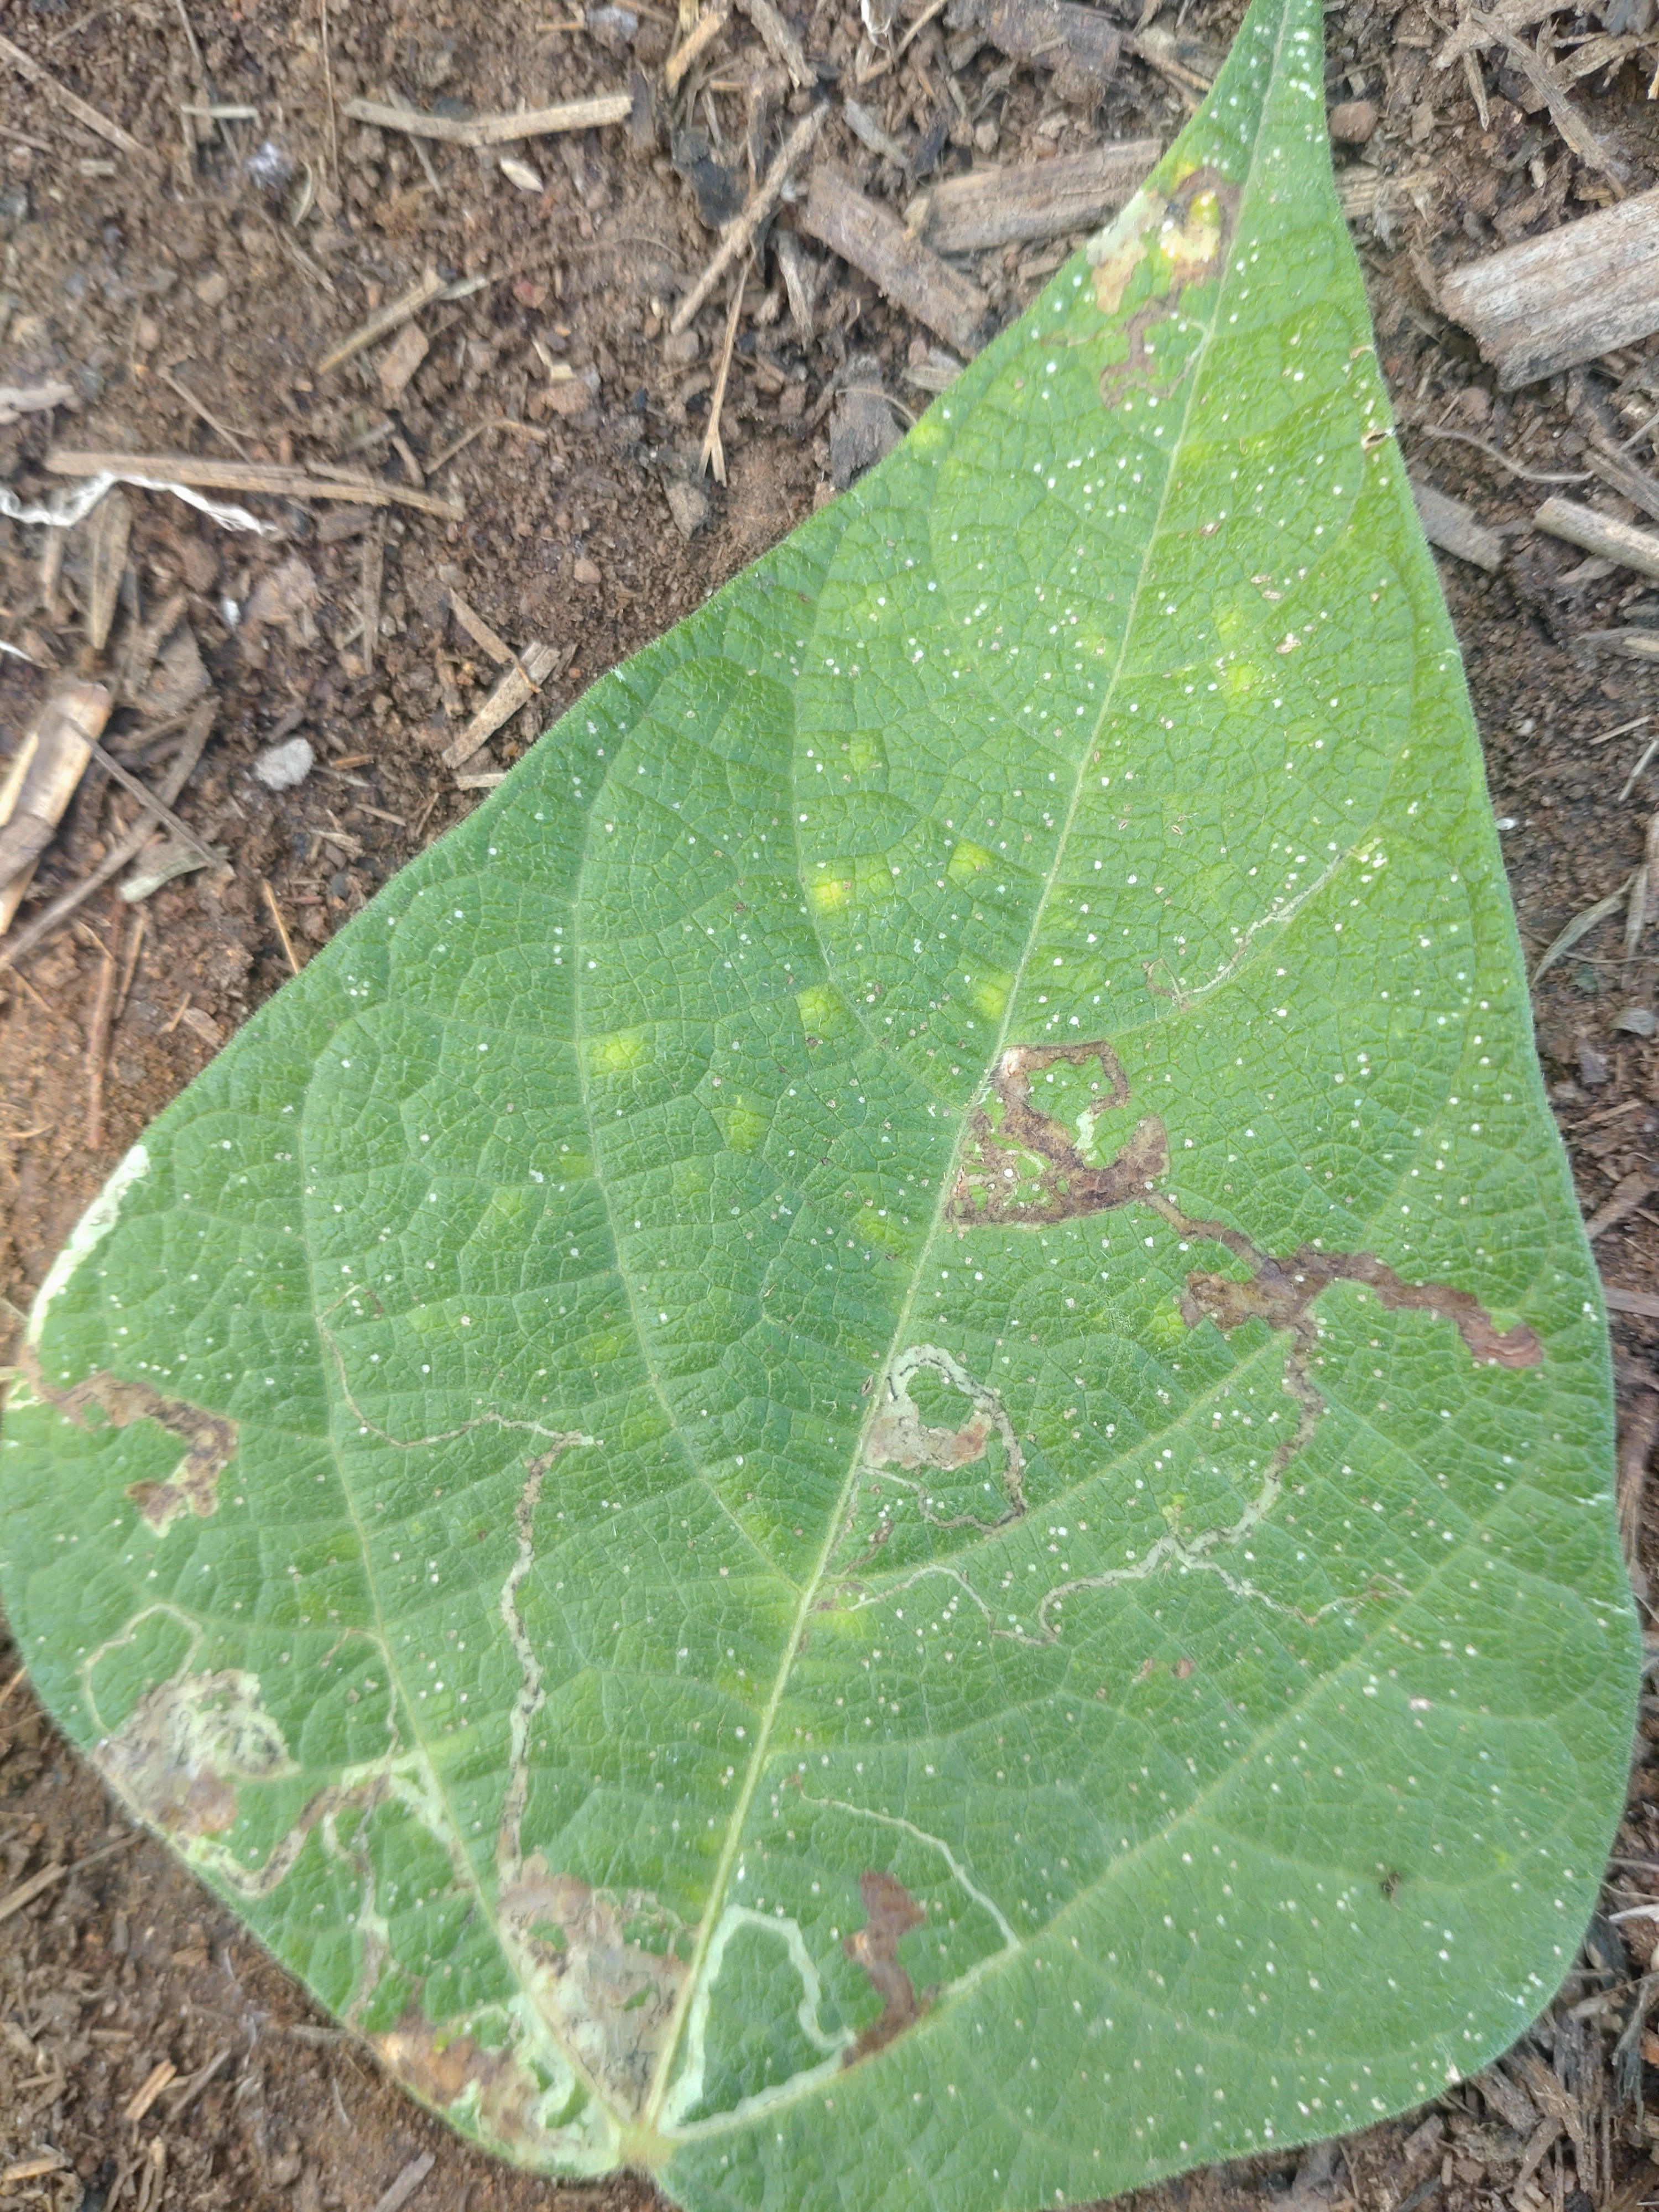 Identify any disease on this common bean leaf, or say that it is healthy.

anthracnose
